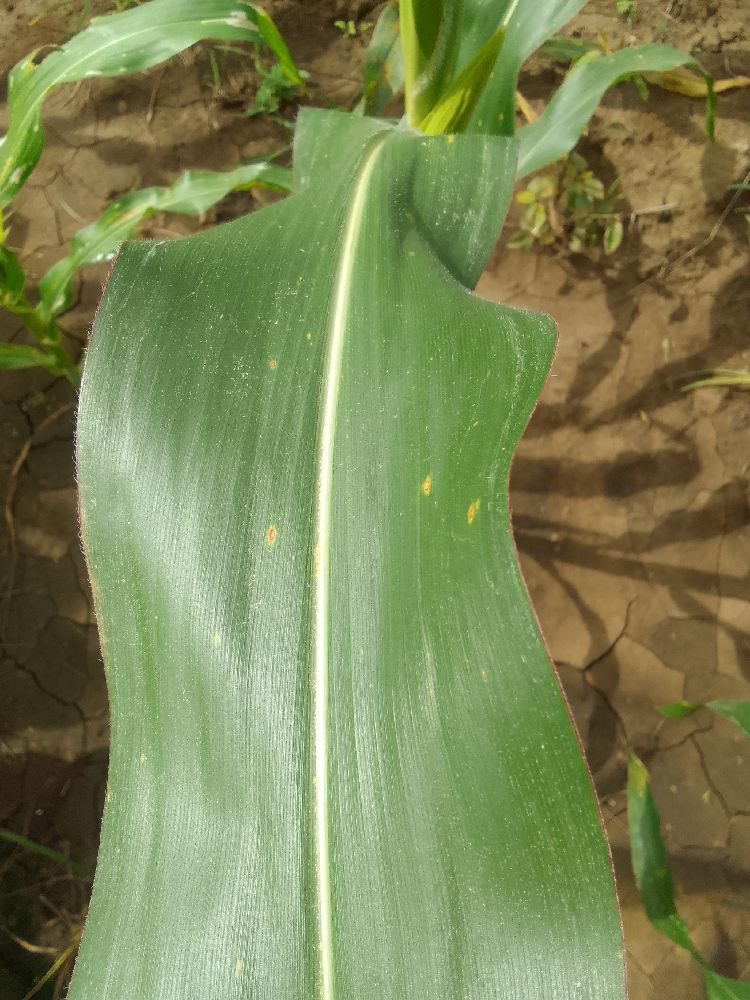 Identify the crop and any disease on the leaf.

maize, healthy
